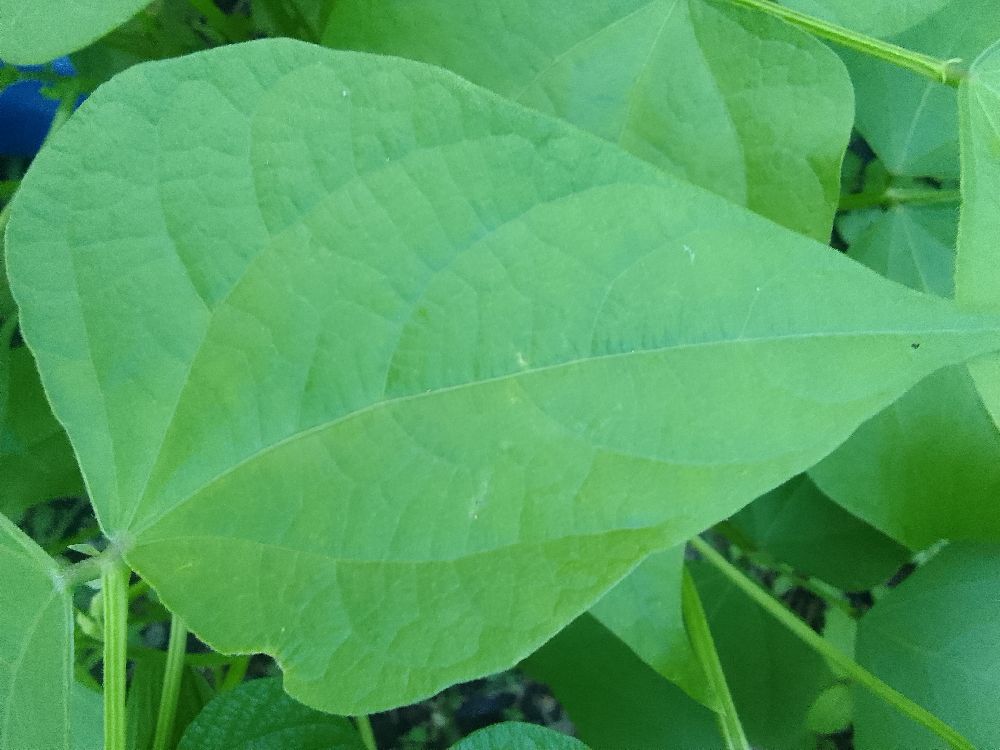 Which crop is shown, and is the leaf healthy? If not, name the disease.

common bean, healthy
